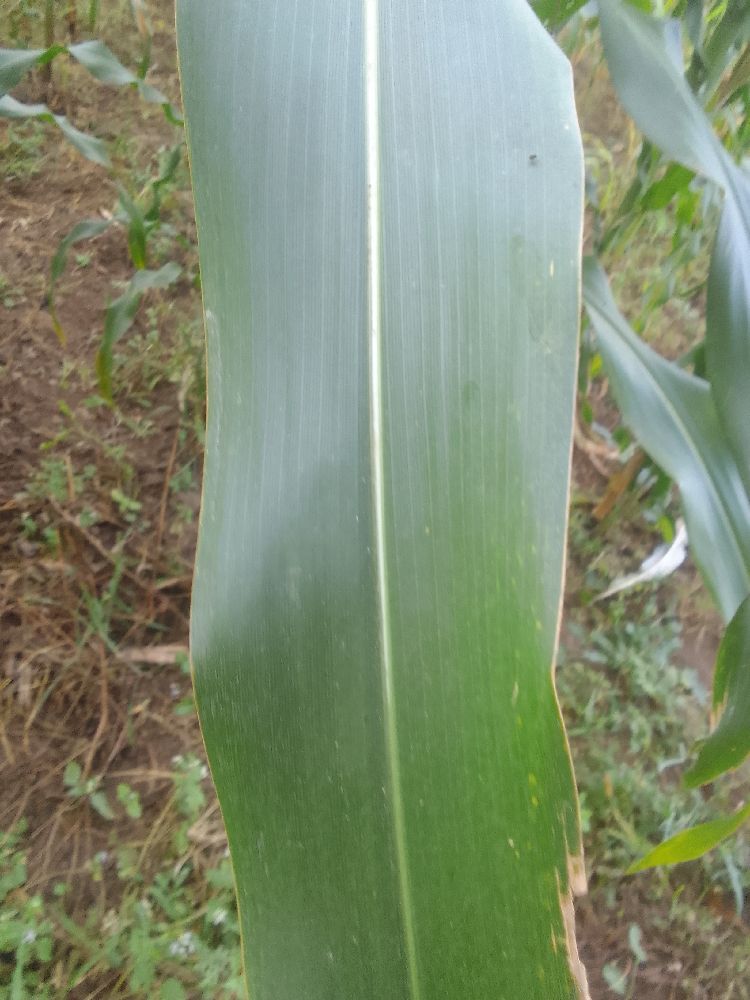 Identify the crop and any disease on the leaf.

maize, healthy
